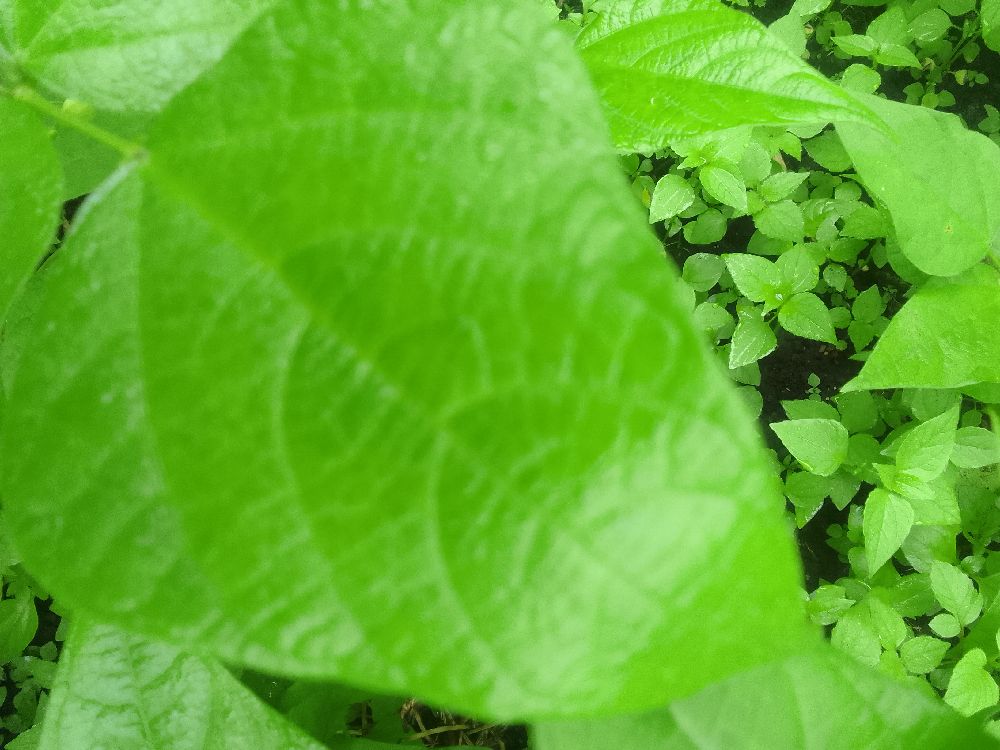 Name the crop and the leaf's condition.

common bean, healthy
